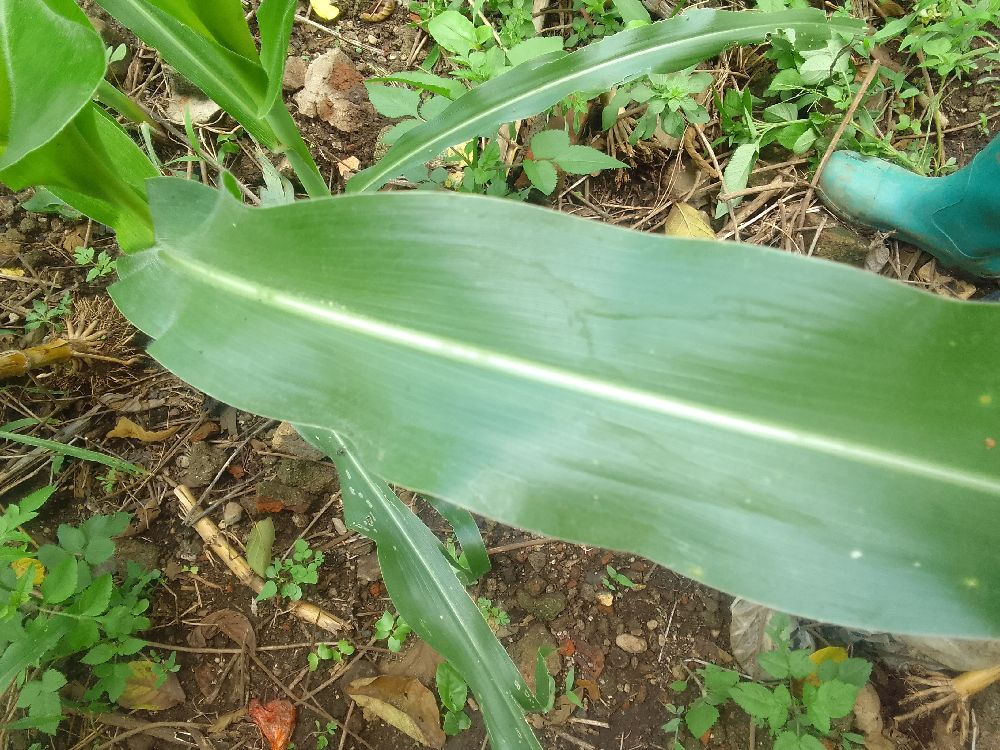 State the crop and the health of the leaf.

maize, maize lethal necrosis
